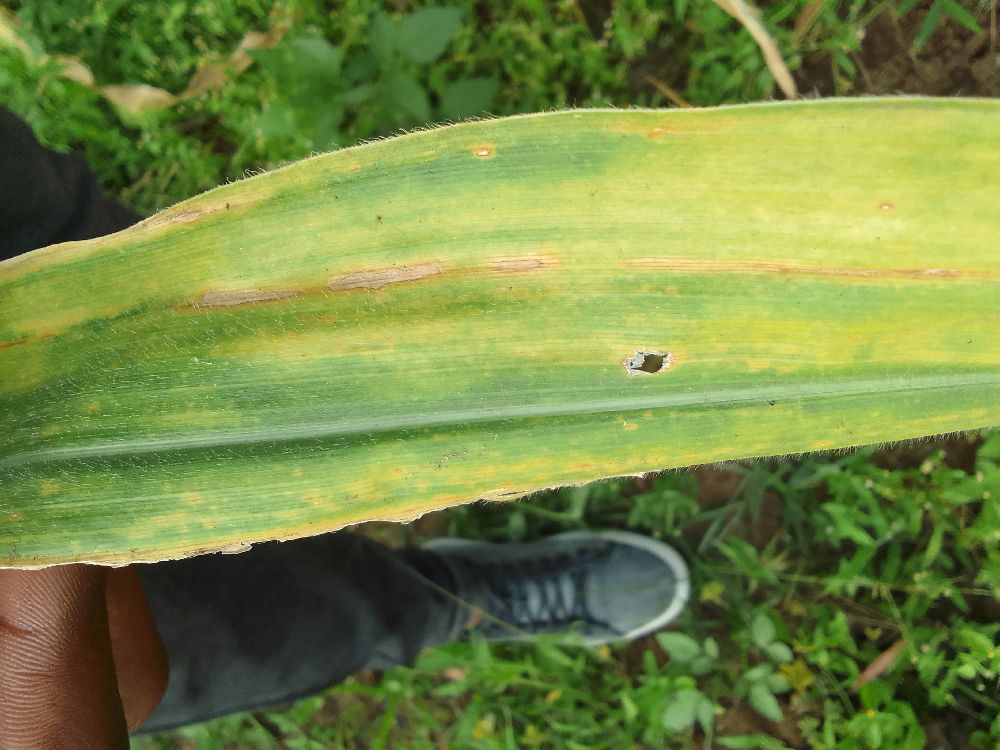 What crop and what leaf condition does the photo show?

maize, maize lethal necrosis
